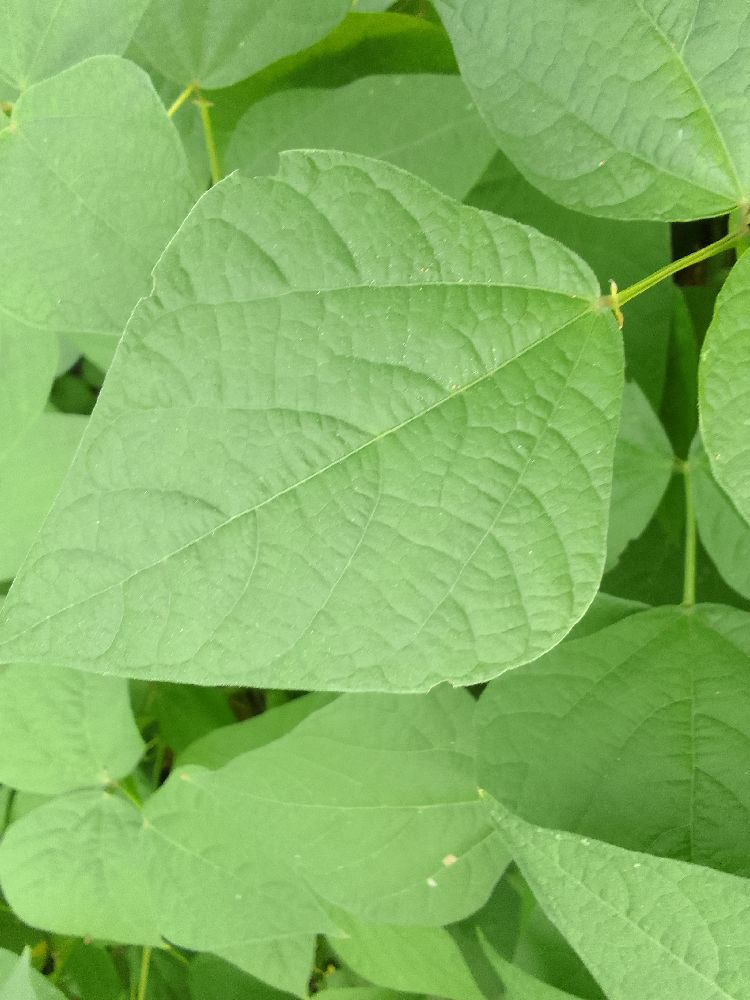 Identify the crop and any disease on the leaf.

common bean, healthy
